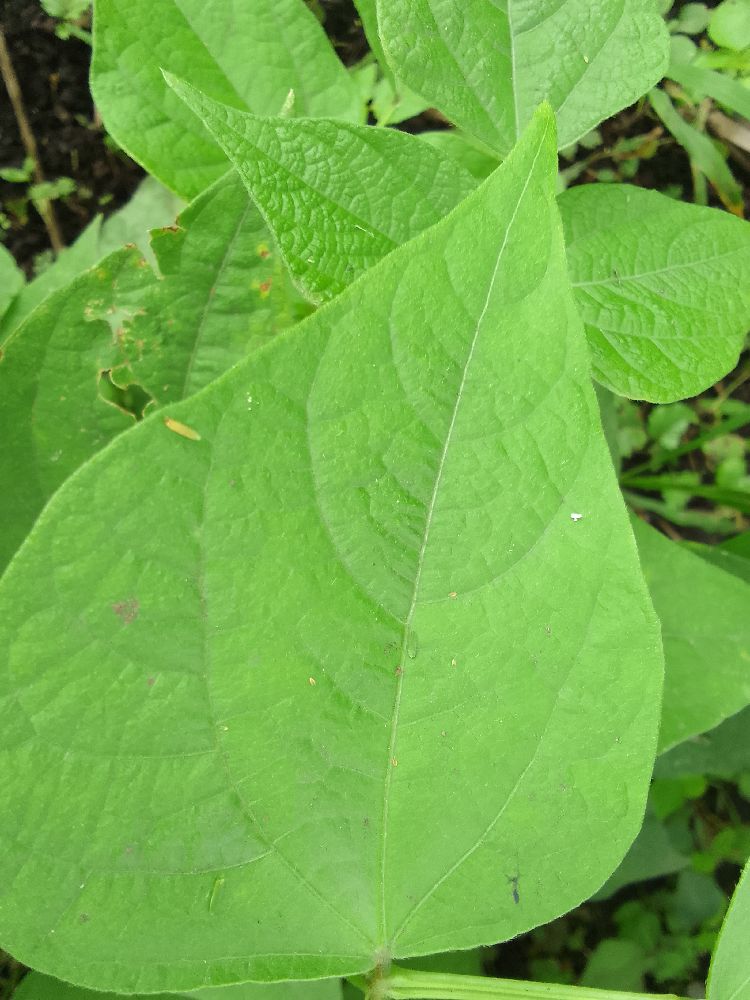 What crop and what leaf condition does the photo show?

common bean, healthy
